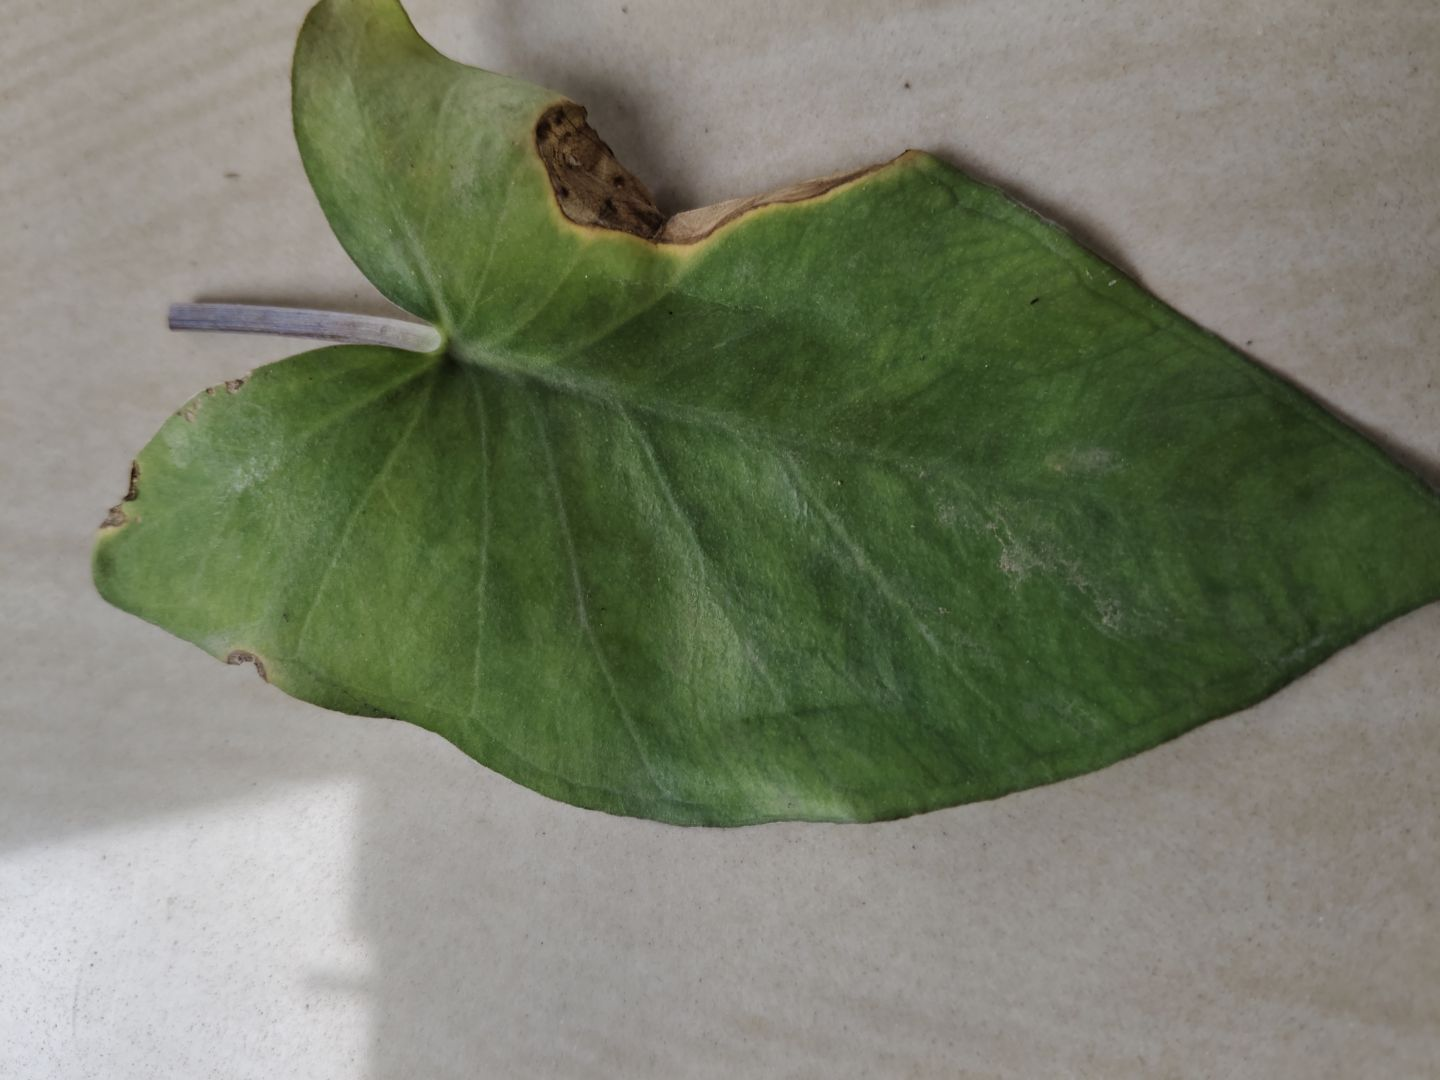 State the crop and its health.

taro, leaf blight
